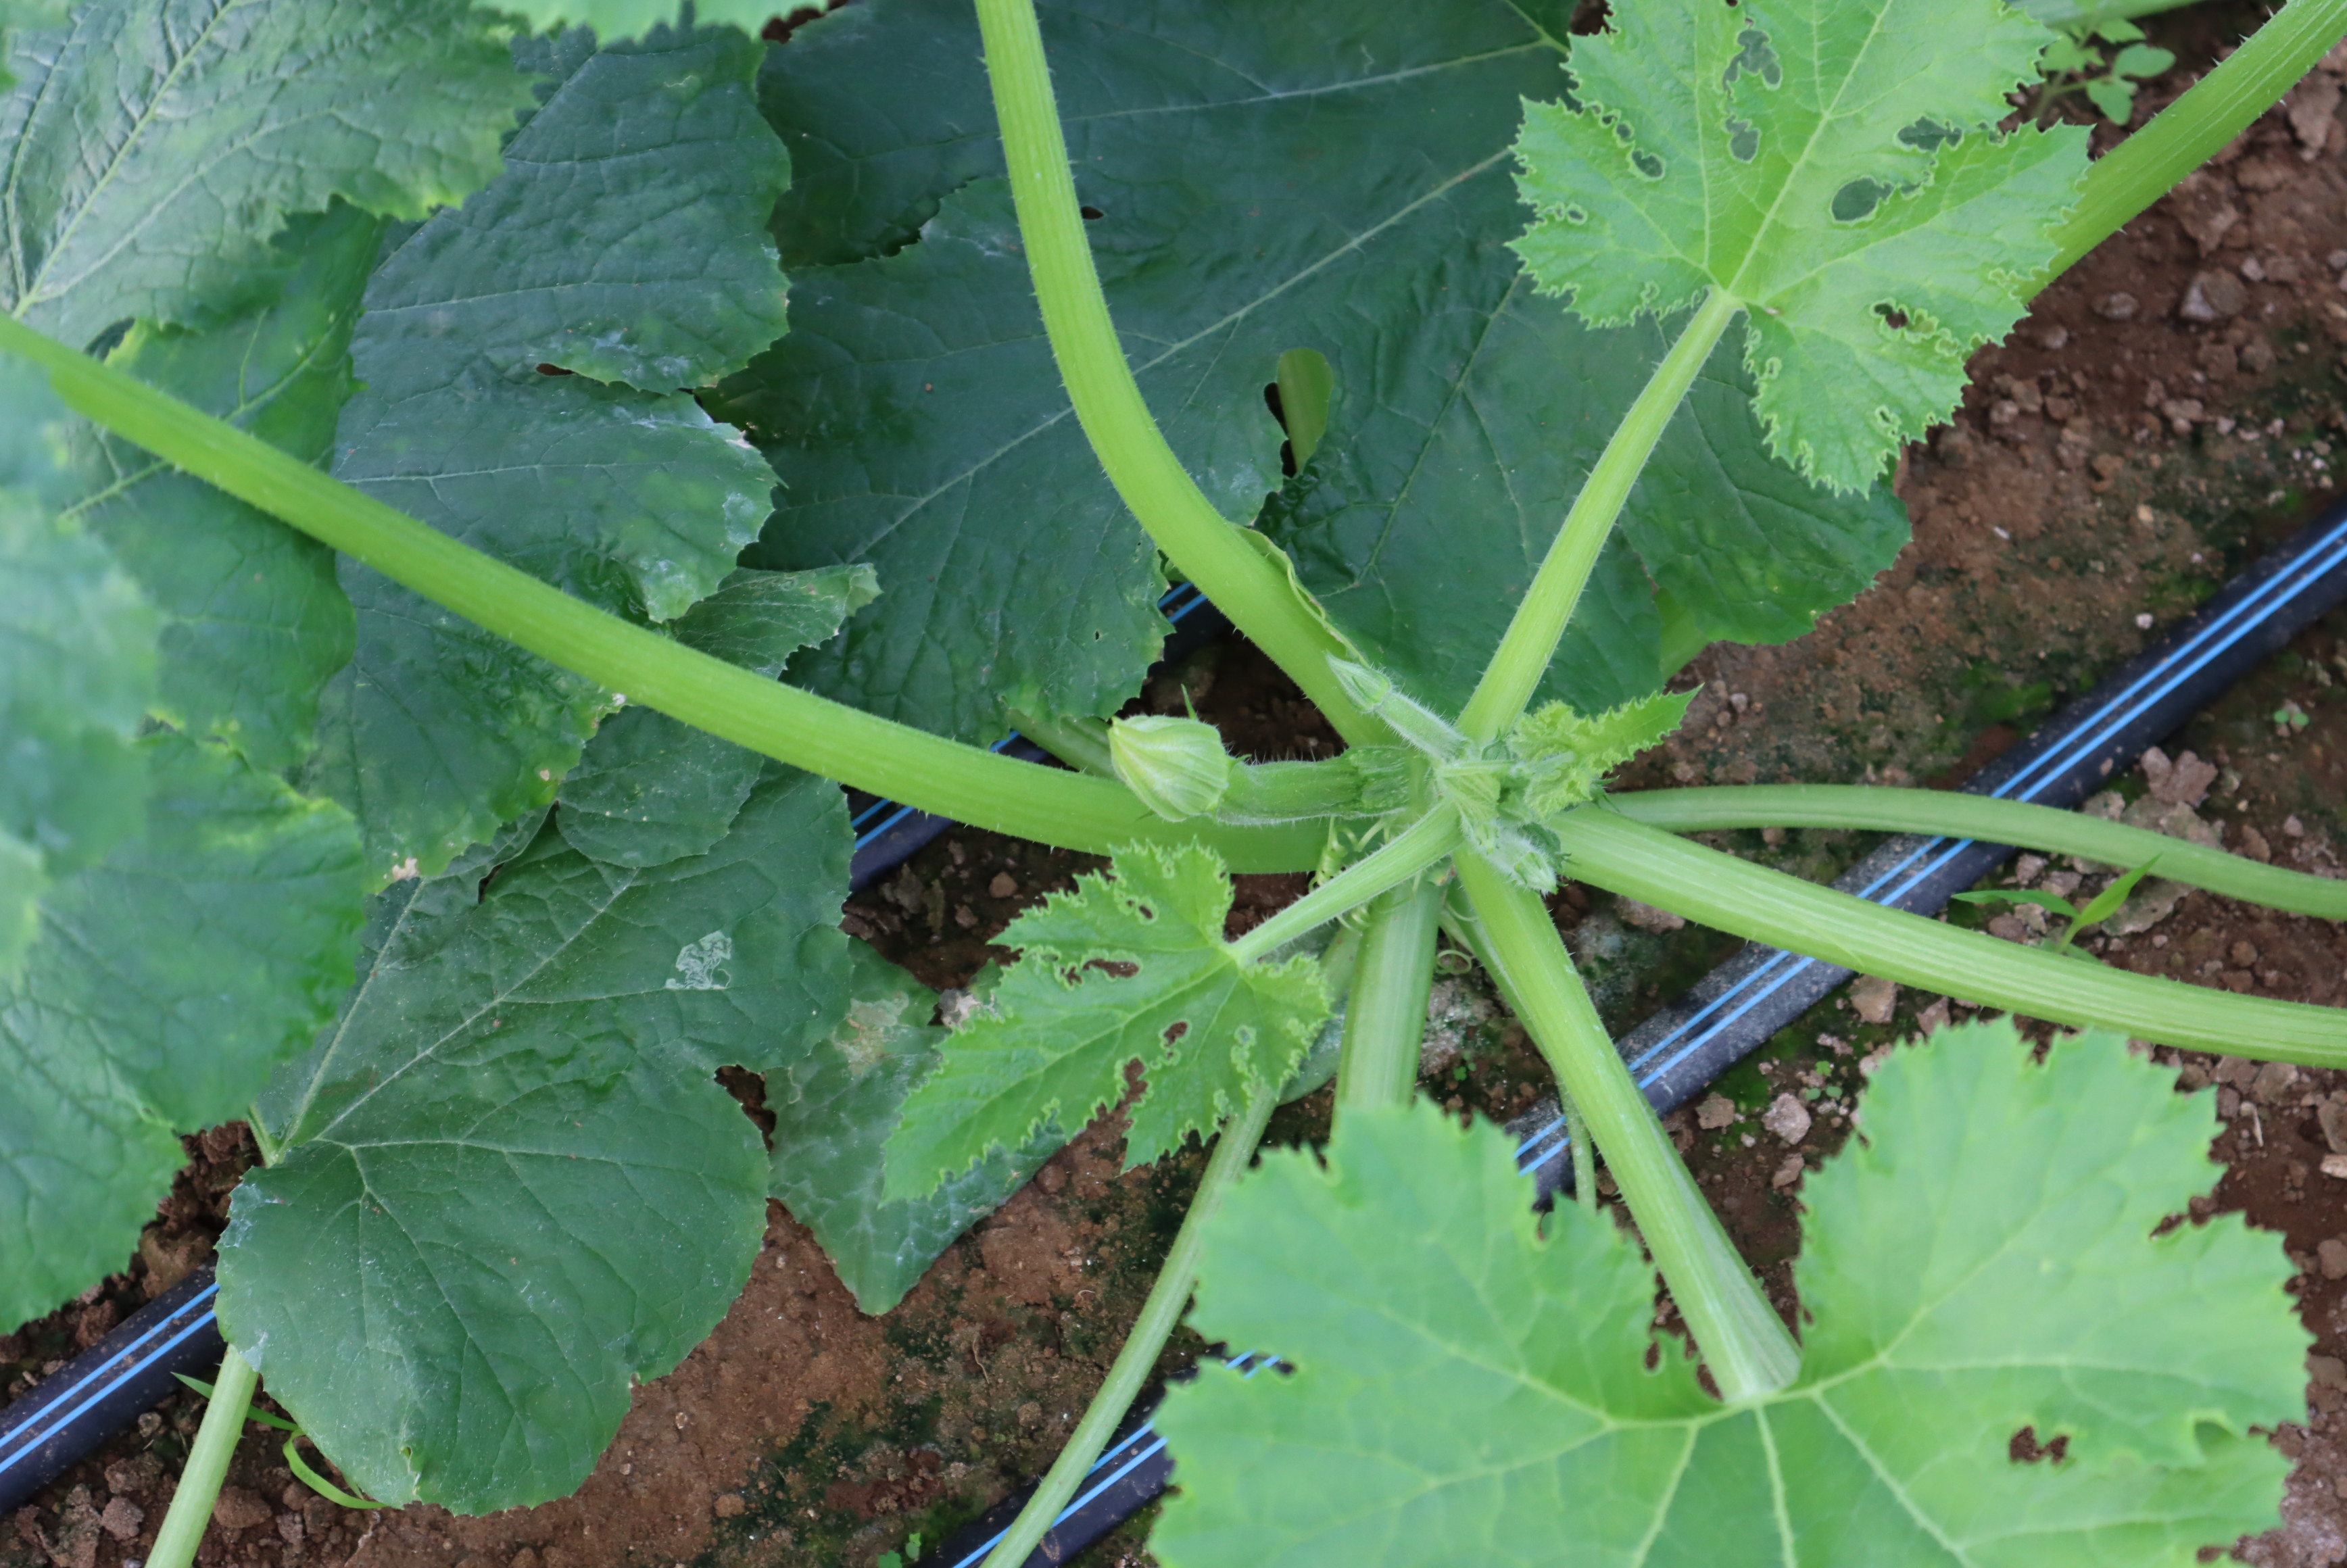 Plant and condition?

zucchini, healthy
